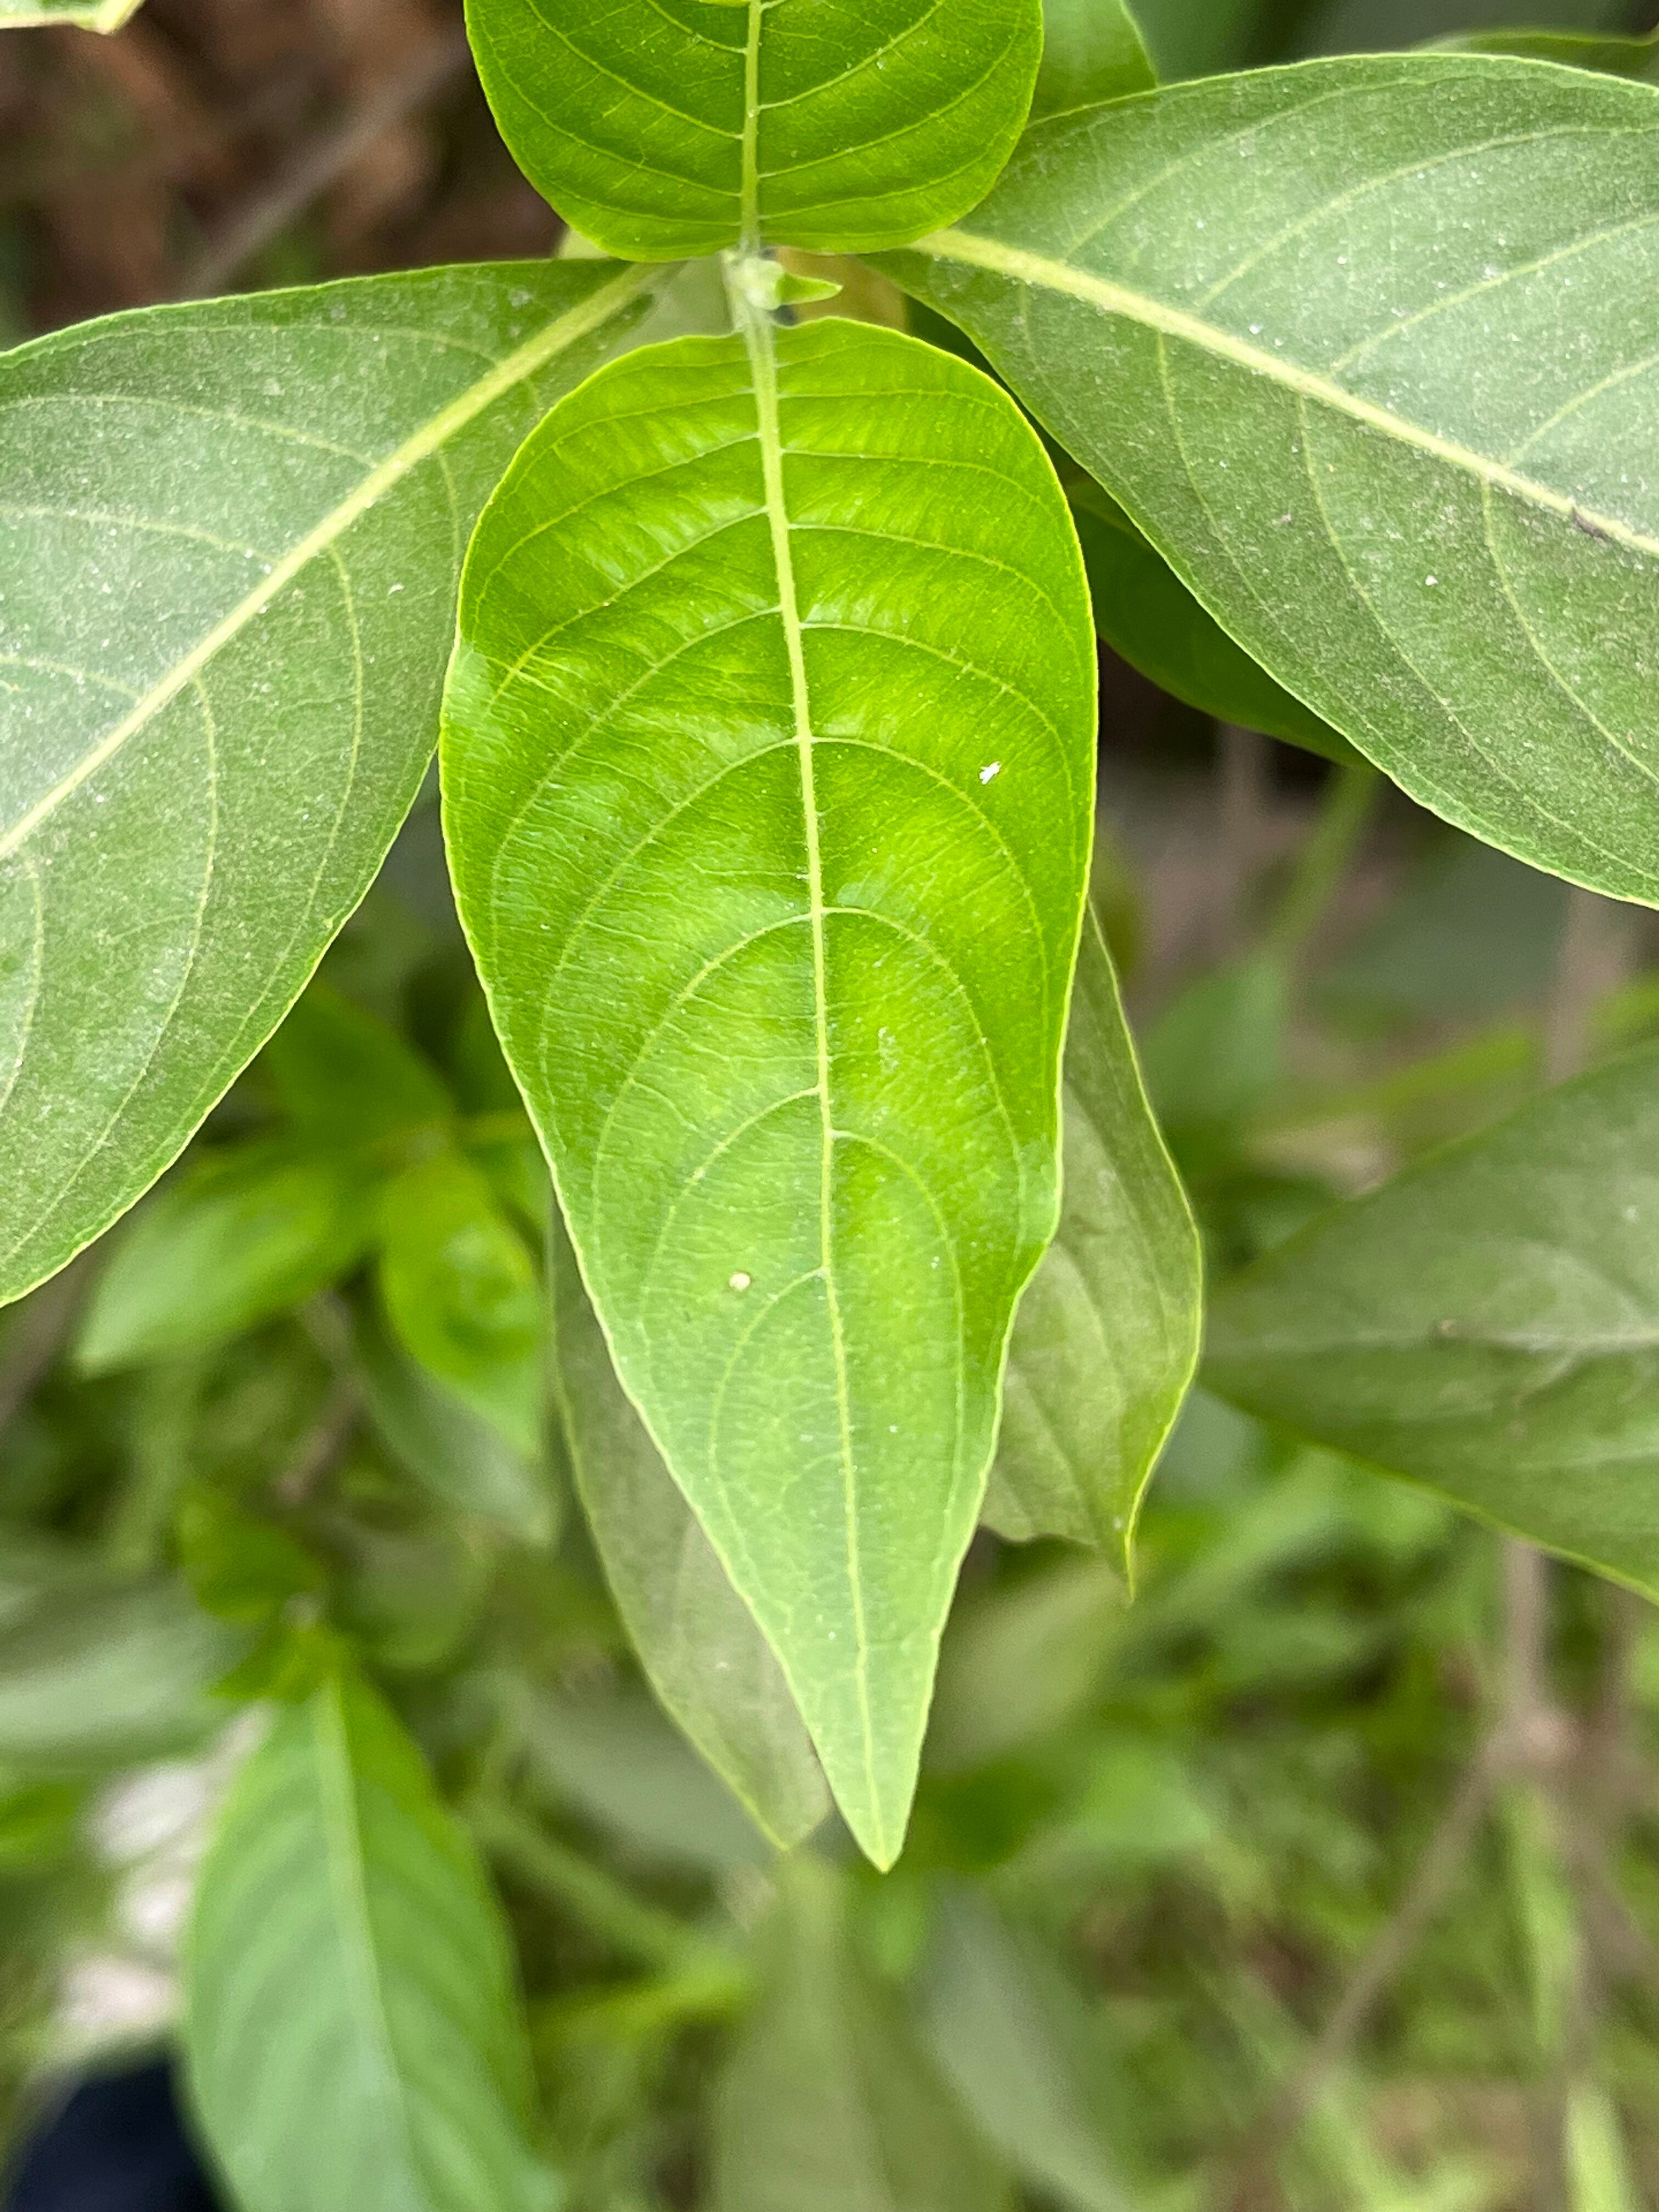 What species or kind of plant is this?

vasaka
